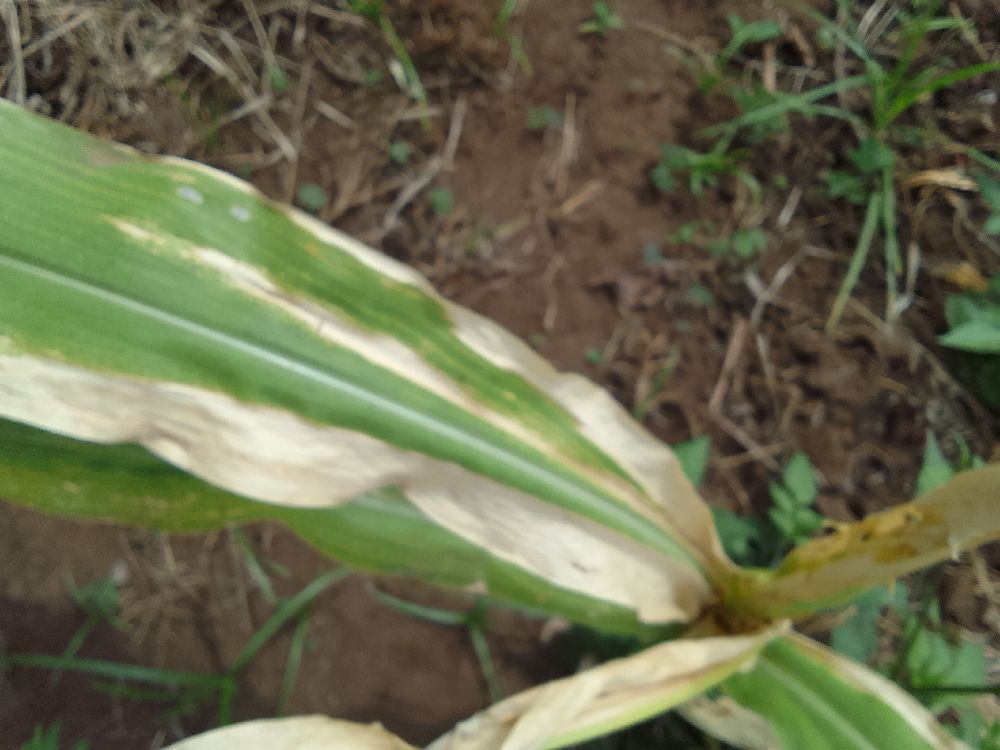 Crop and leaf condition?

maize, maize lethal necrosis
